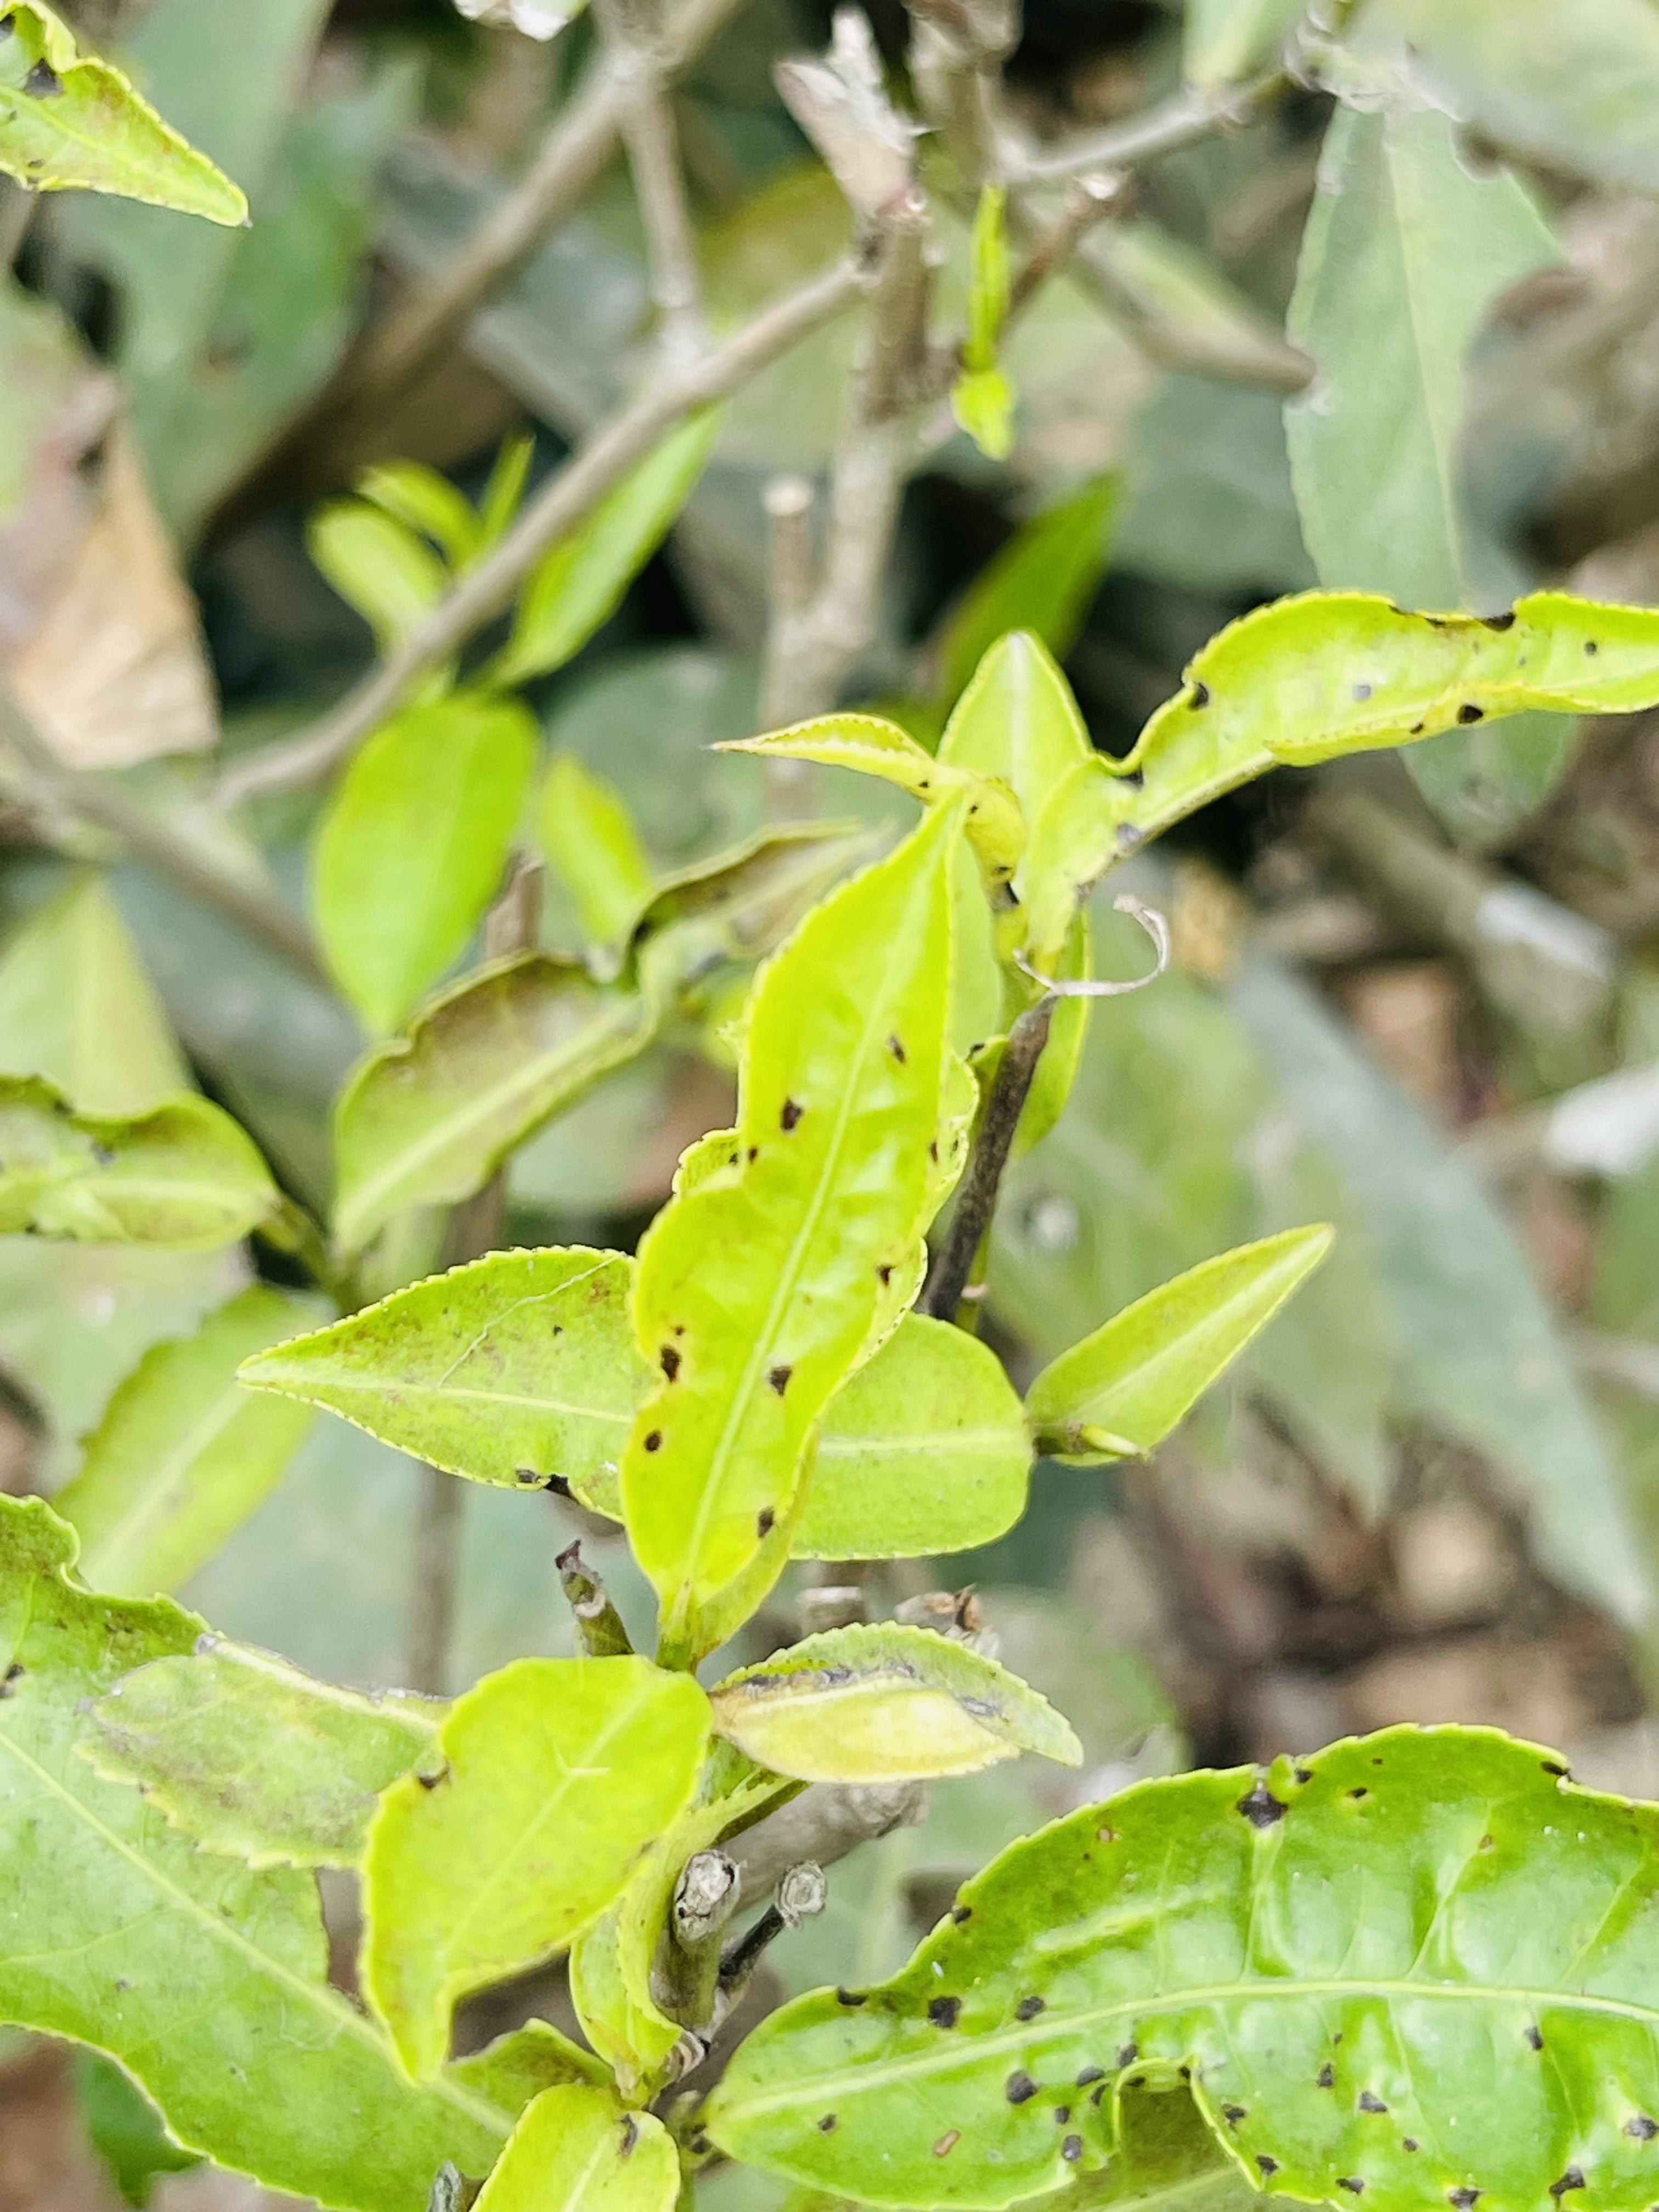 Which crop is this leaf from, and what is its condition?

tea, helopeltis
